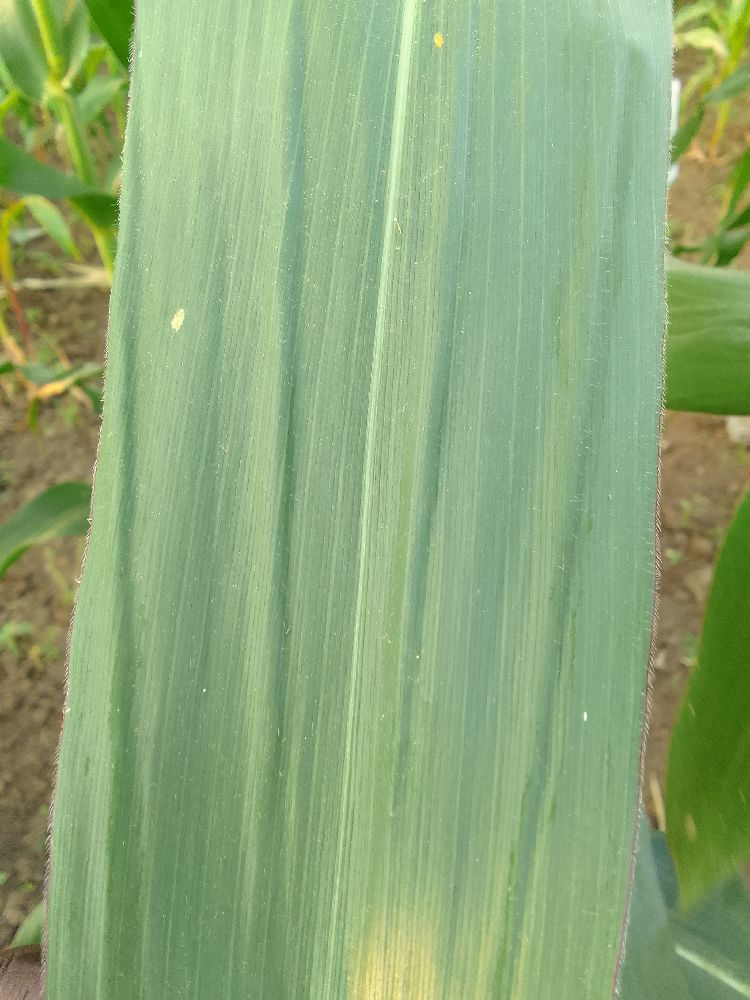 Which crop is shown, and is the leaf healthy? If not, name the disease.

maize, healthy
